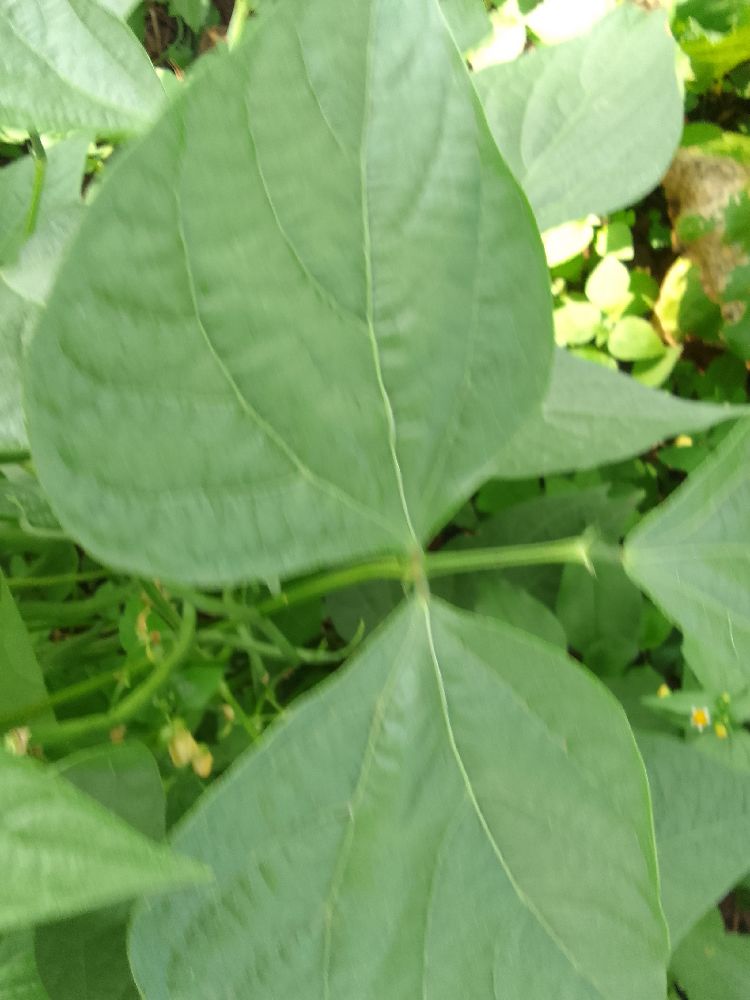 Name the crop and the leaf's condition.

common bean, healthy
